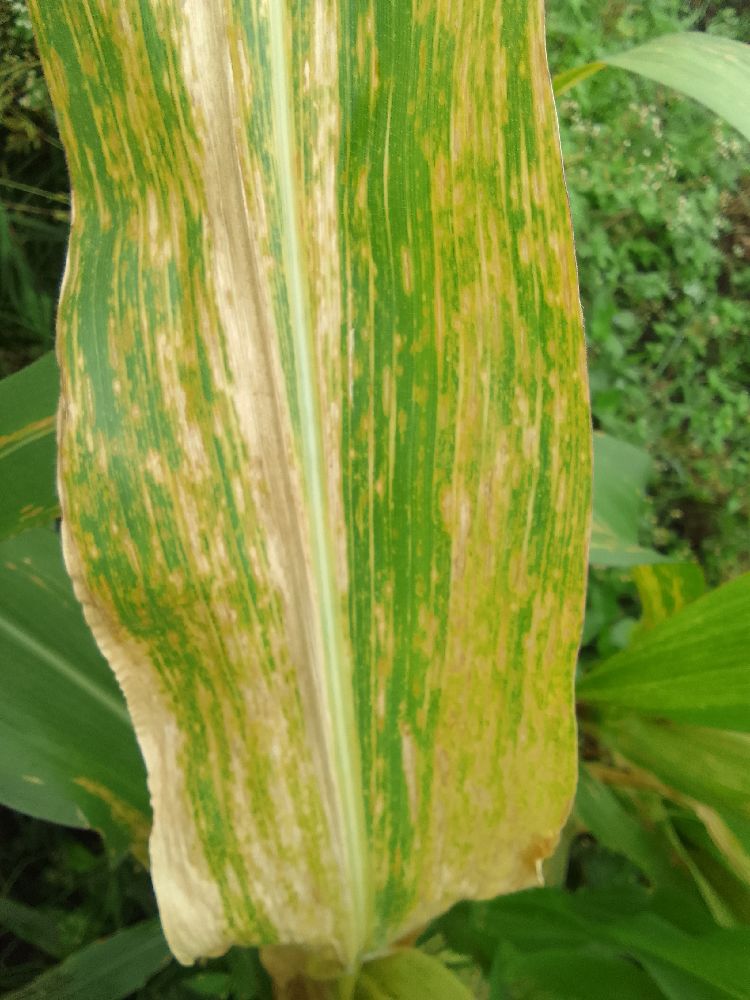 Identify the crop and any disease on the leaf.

maize, maize lethal necrosis
